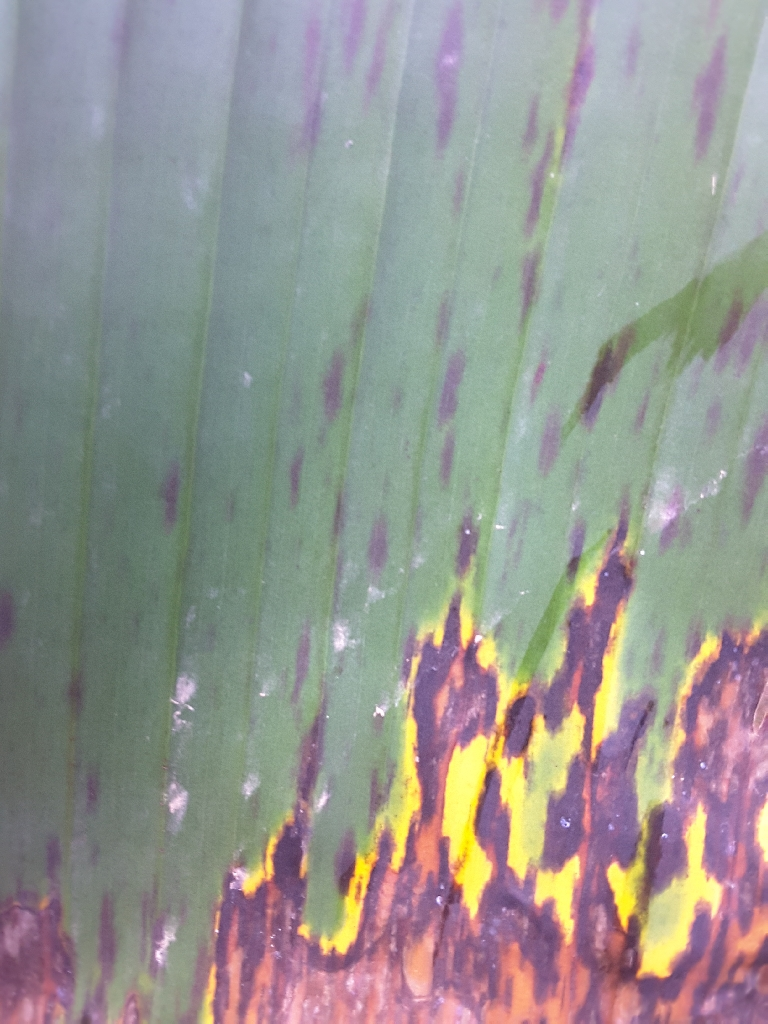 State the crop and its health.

banana, black sigatoka
